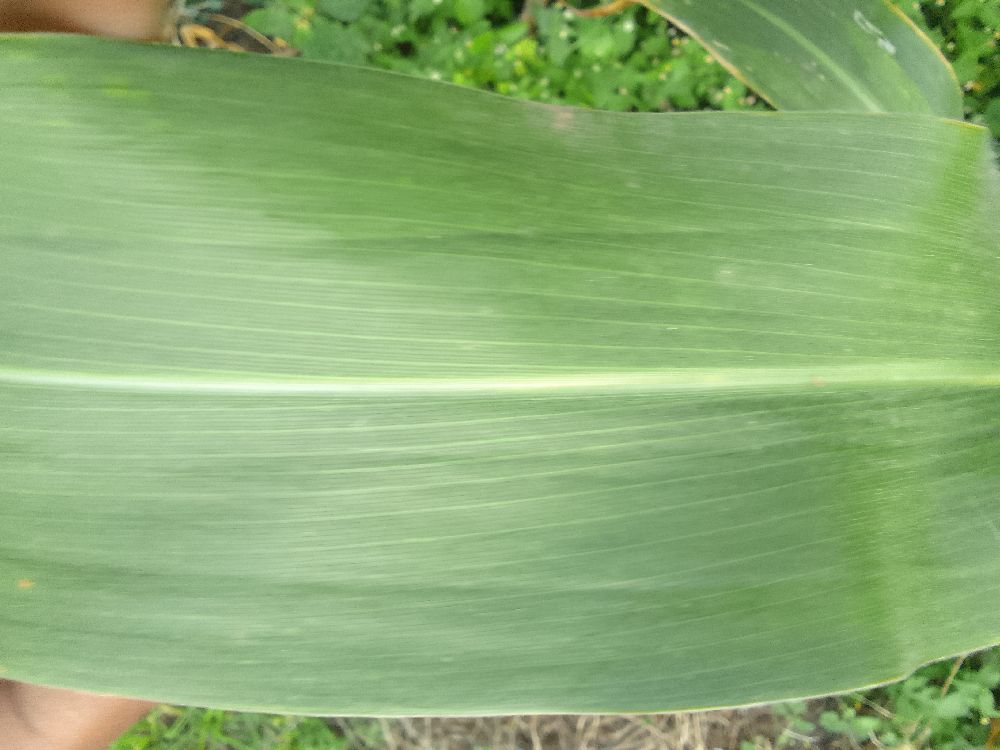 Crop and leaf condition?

maize, healthy
